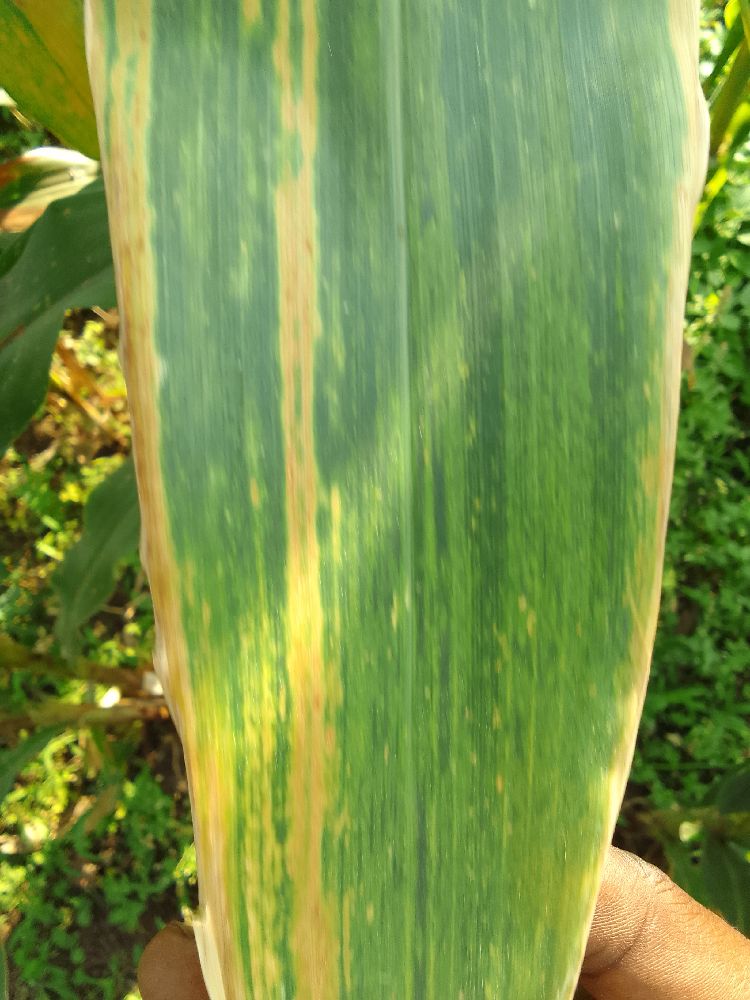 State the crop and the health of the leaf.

maize, maize lethal necrosis
